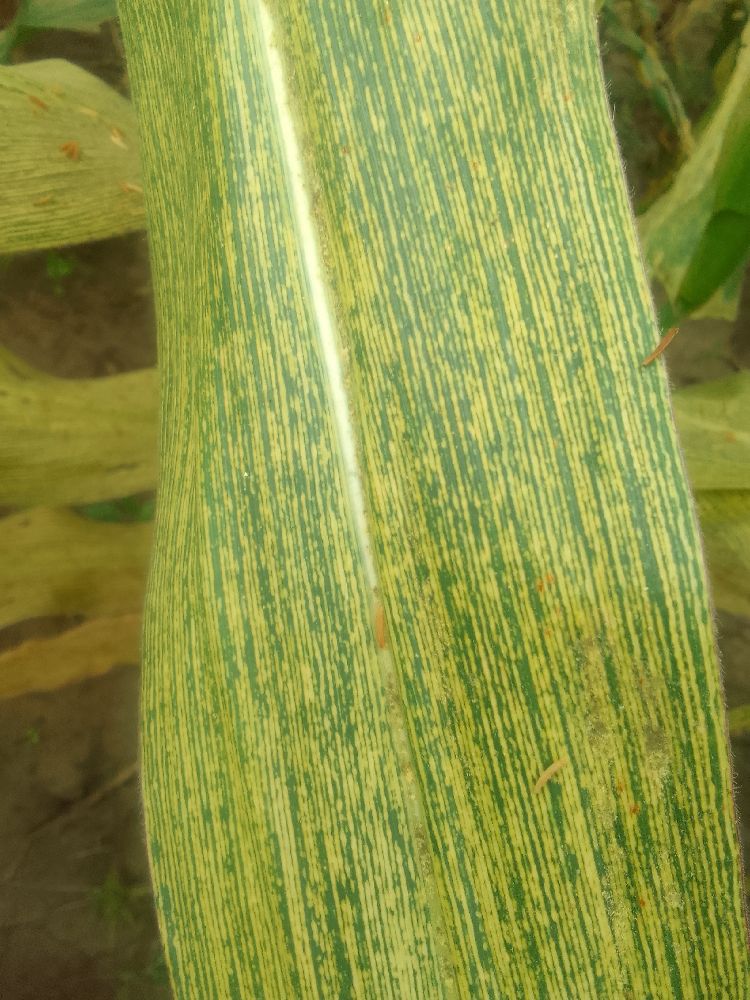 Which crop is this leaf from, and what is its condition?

maize, maize streak virus
